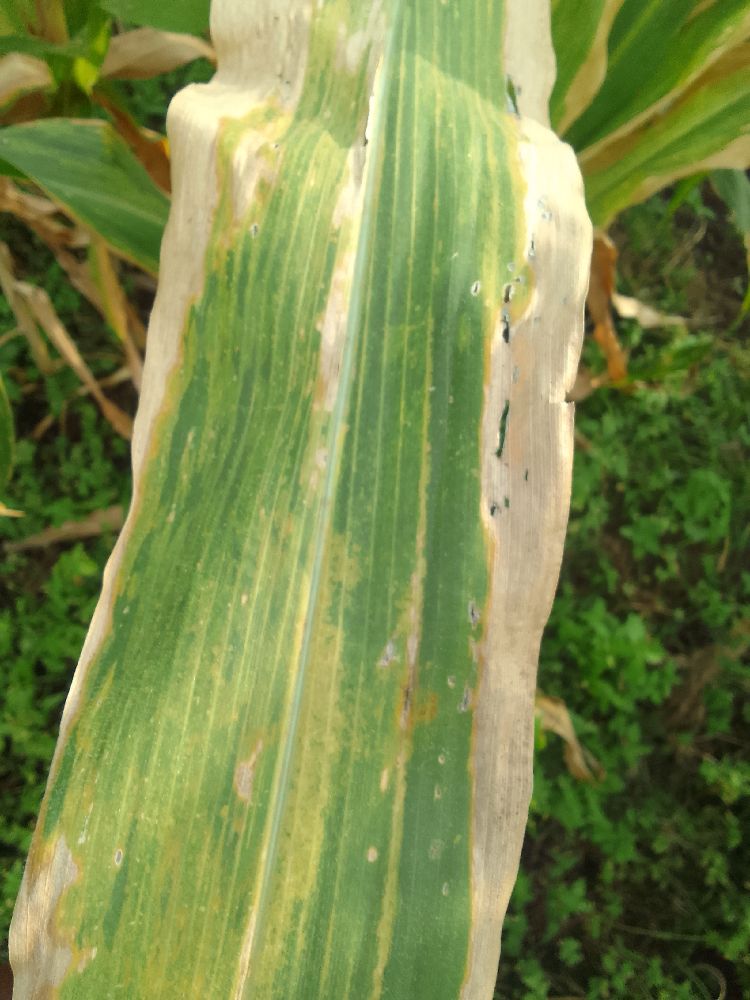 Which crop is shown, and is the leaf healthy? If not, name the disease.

maize, maize lethal necrosis
